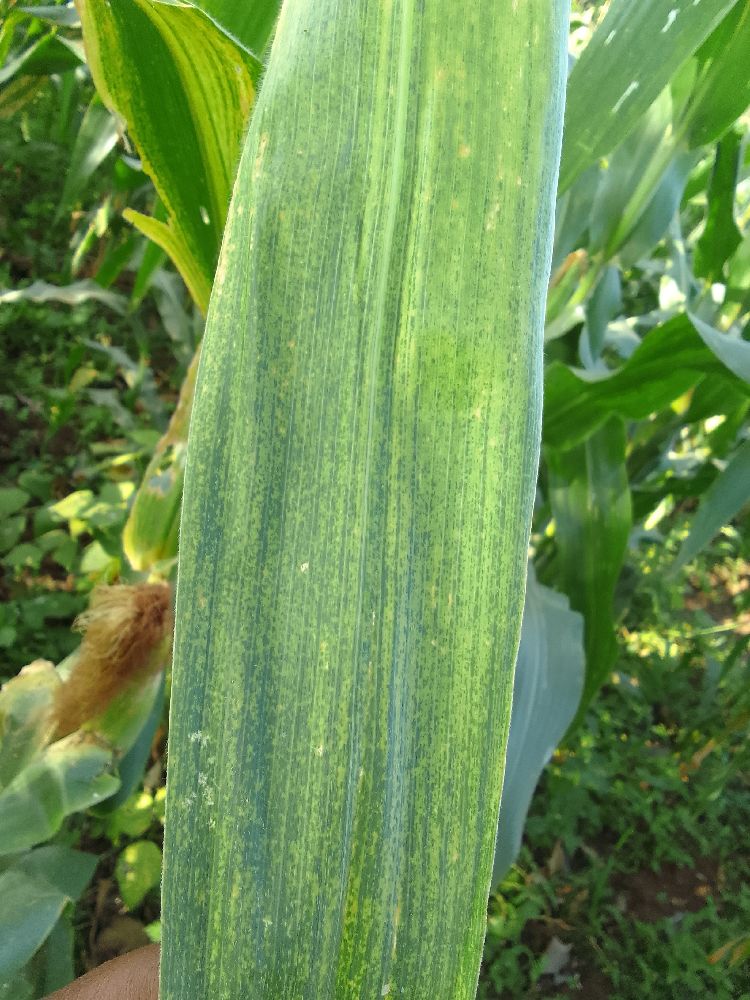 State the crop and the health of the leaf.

maize, maize lethal necrosis
